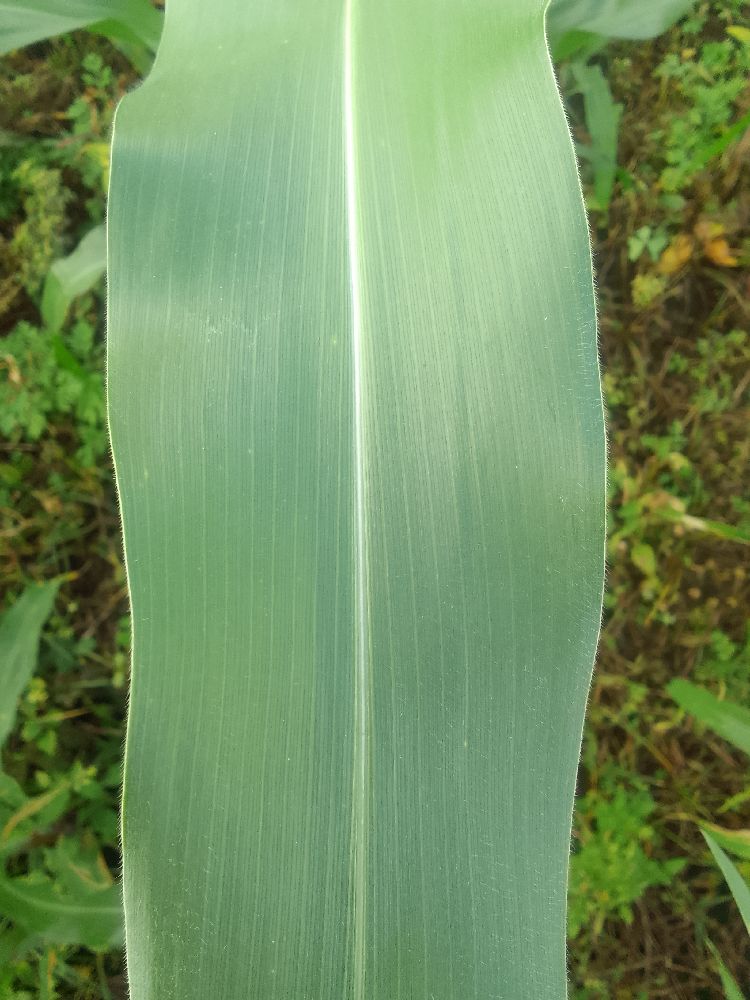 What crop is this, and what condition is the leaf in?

maize, healthy
